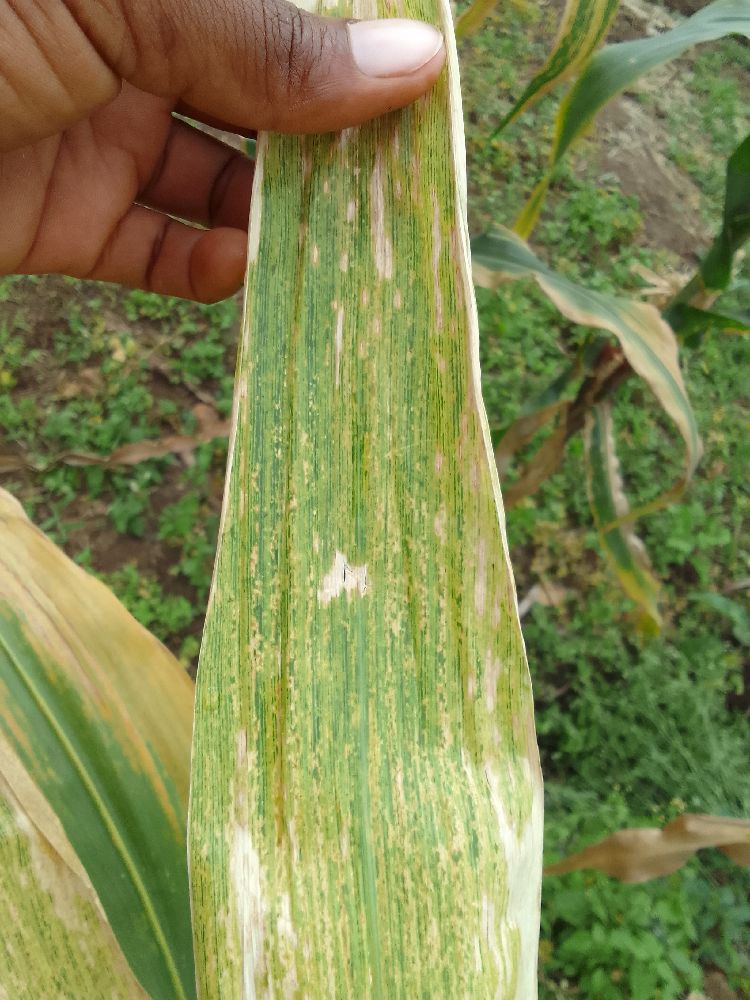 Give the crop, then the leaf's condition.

maize, maize lethal necrosis
